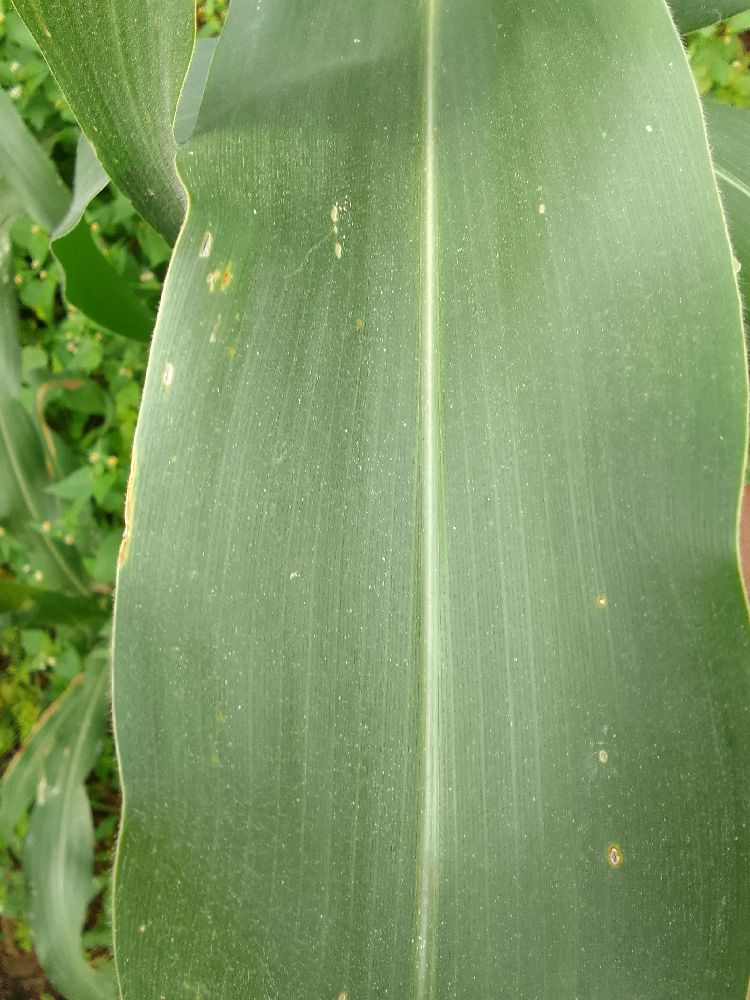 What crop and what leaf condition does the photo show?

maize, healthy
